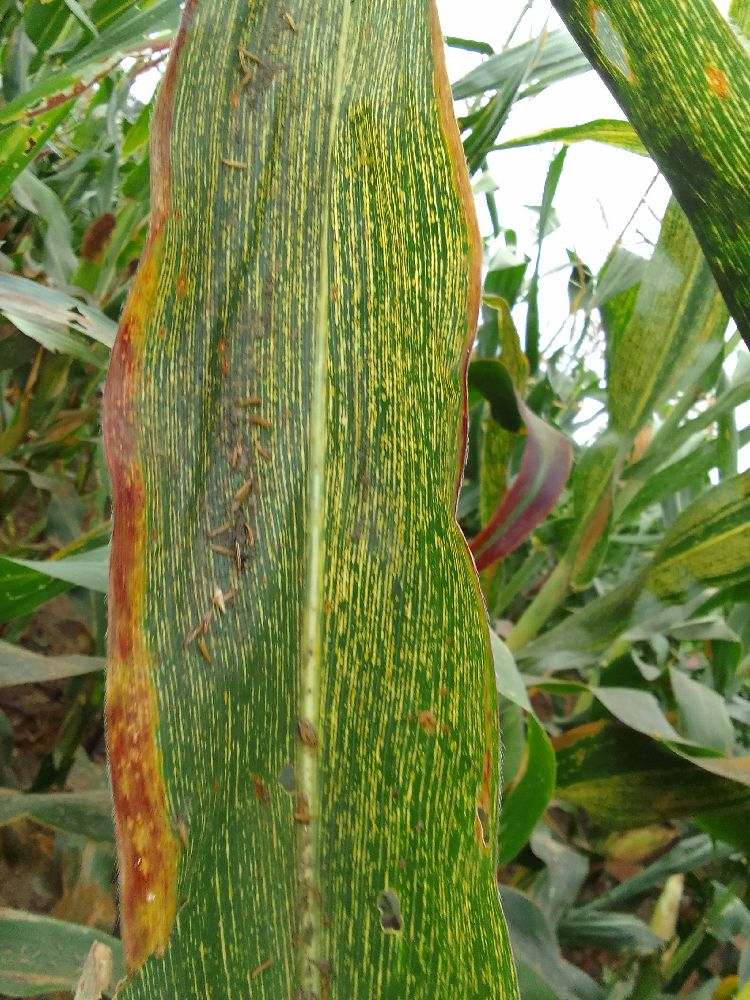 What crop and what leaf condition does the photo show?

maize, maize streak virus
